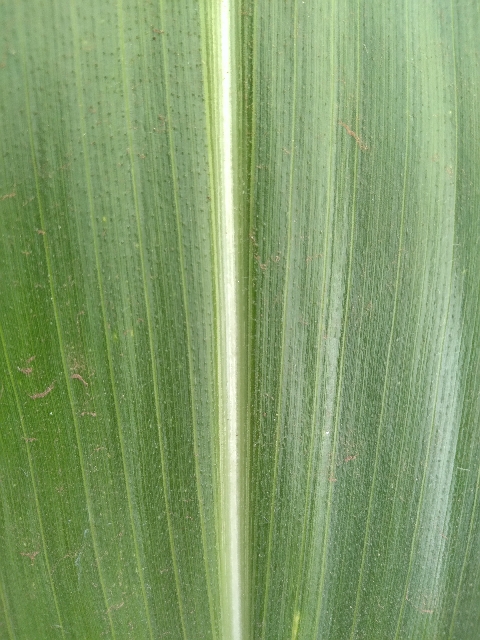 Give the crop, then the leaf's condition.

maize, healthy
